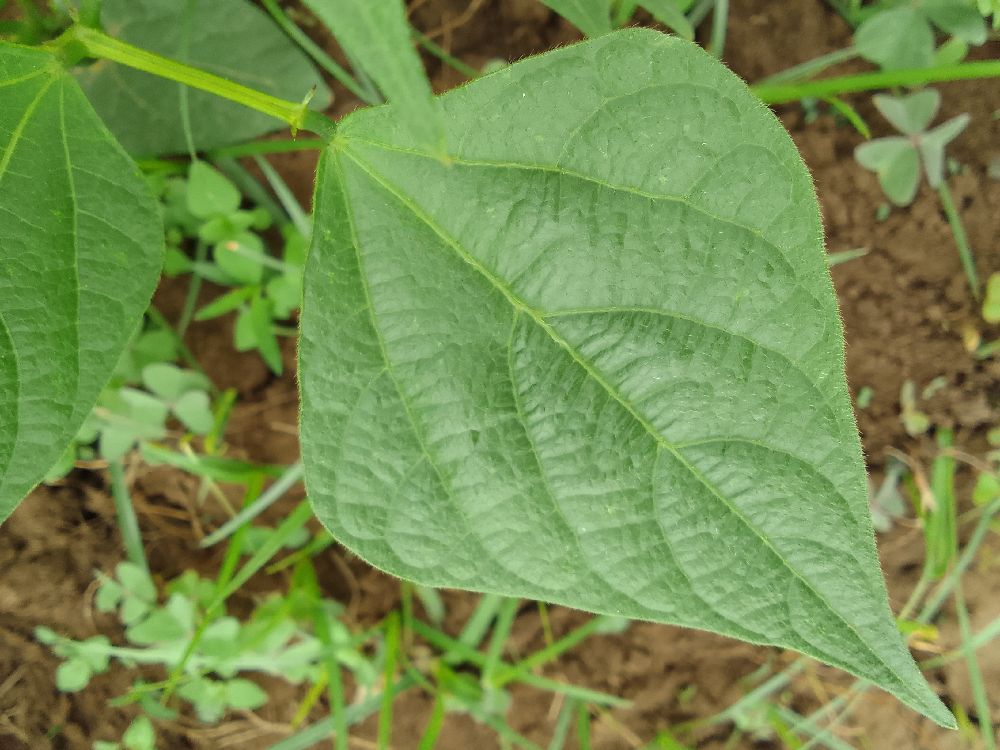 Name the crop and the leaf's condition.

common bean, healthy
